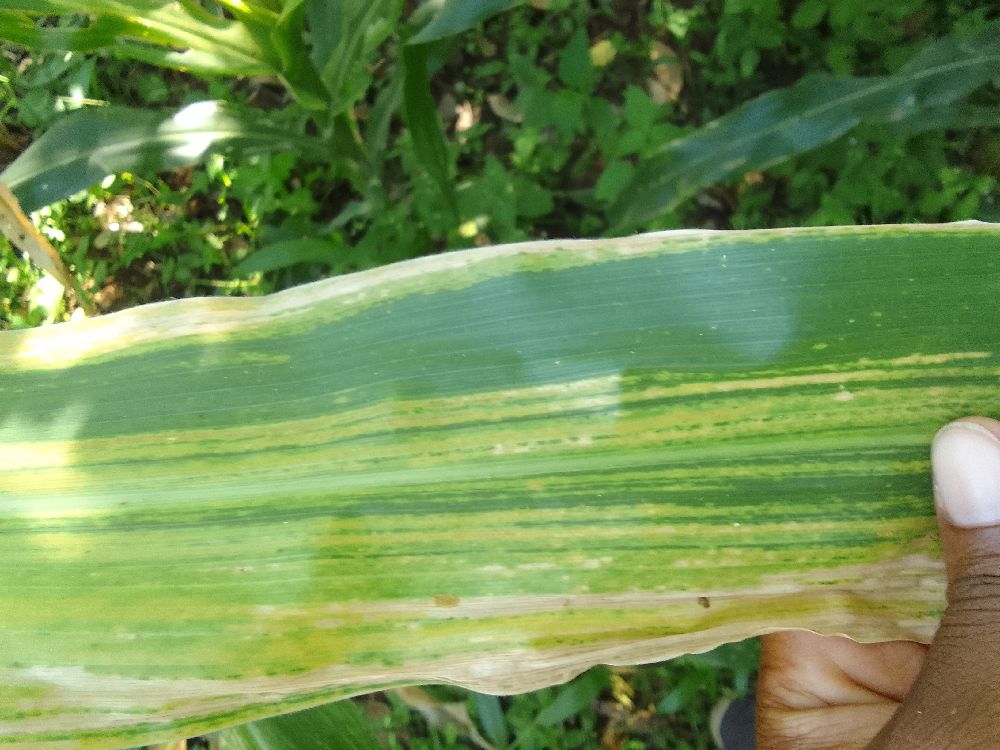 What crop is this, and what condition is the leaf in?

maize, maize lethal necrosis
